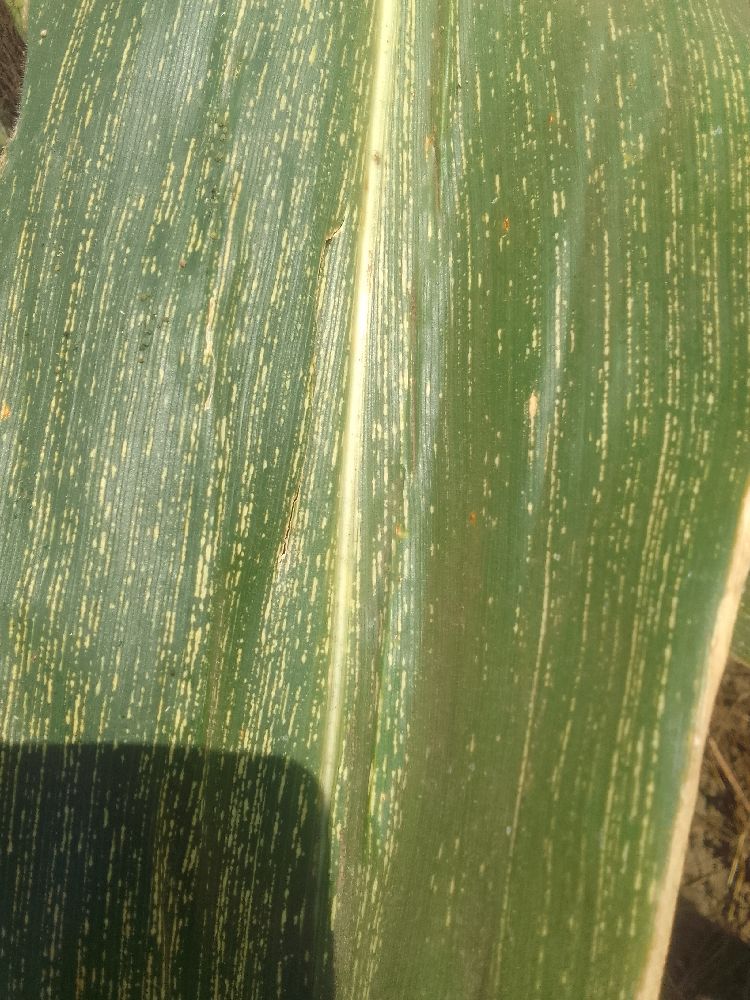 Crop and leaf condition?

maize, maize streak virus
